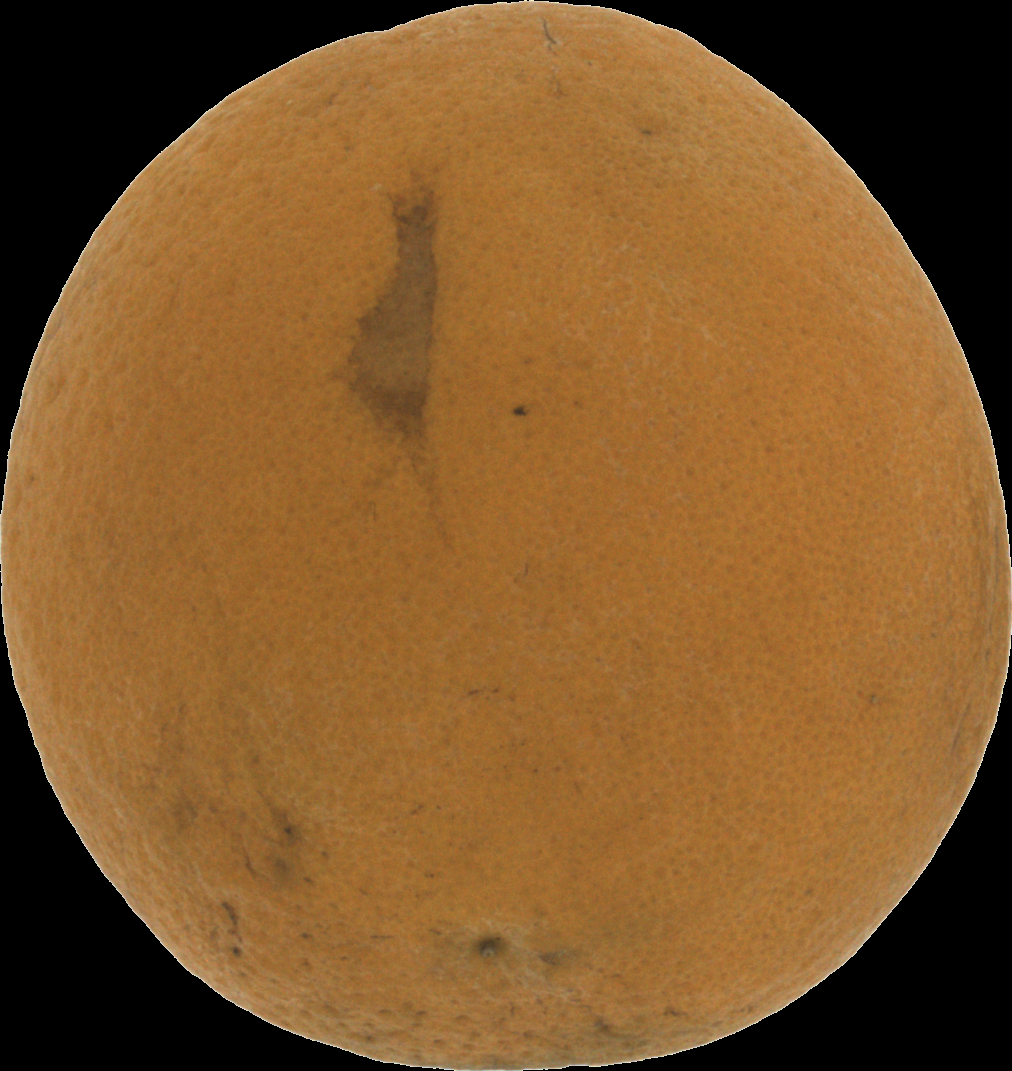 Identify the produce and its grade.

orange, bad
